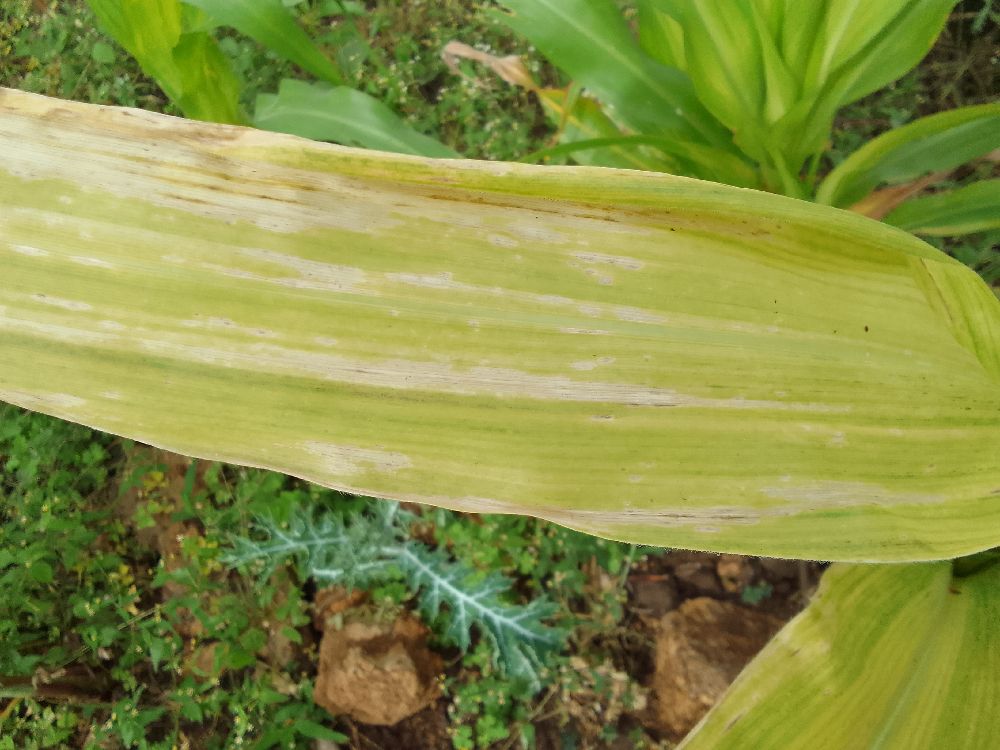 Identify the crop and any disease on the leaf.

maize, maize lethal necrosis
